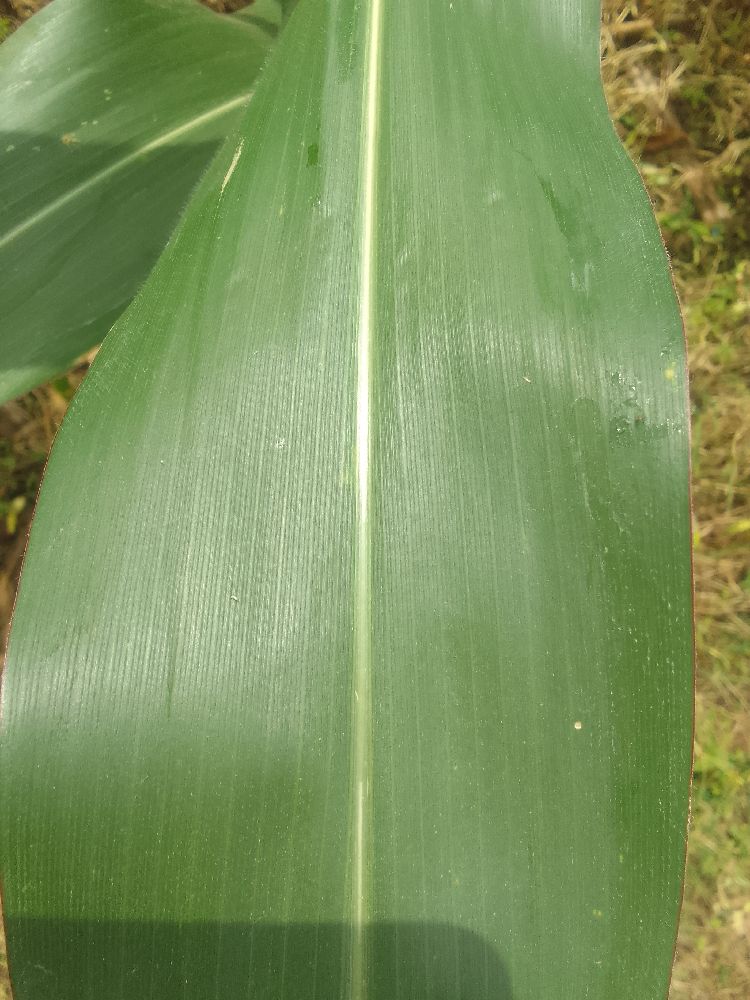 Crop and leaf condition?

maize, healthy
